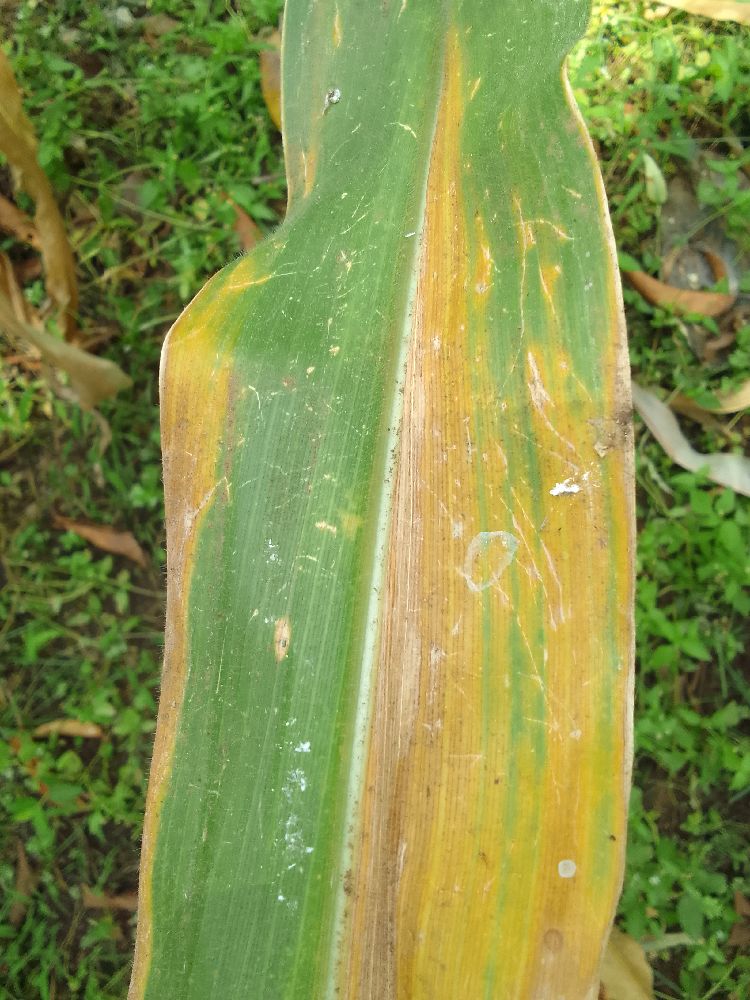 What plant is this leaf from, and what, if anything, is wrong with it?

maize, maize lethal necrosis
